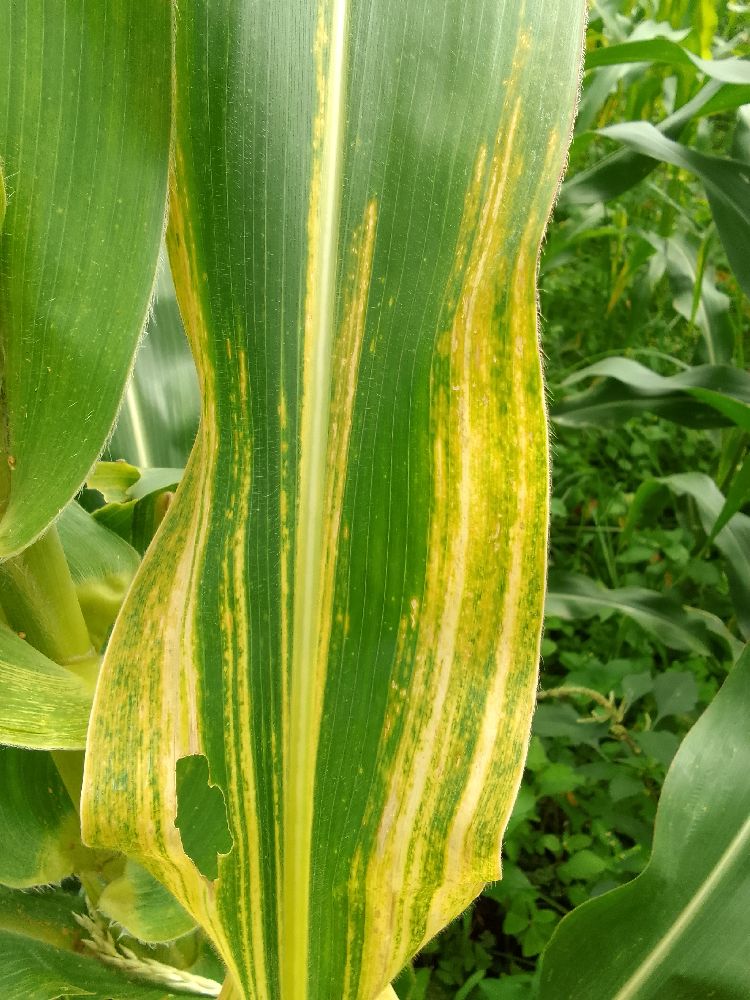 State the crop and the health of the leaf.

maize, maize lethal necrosis
